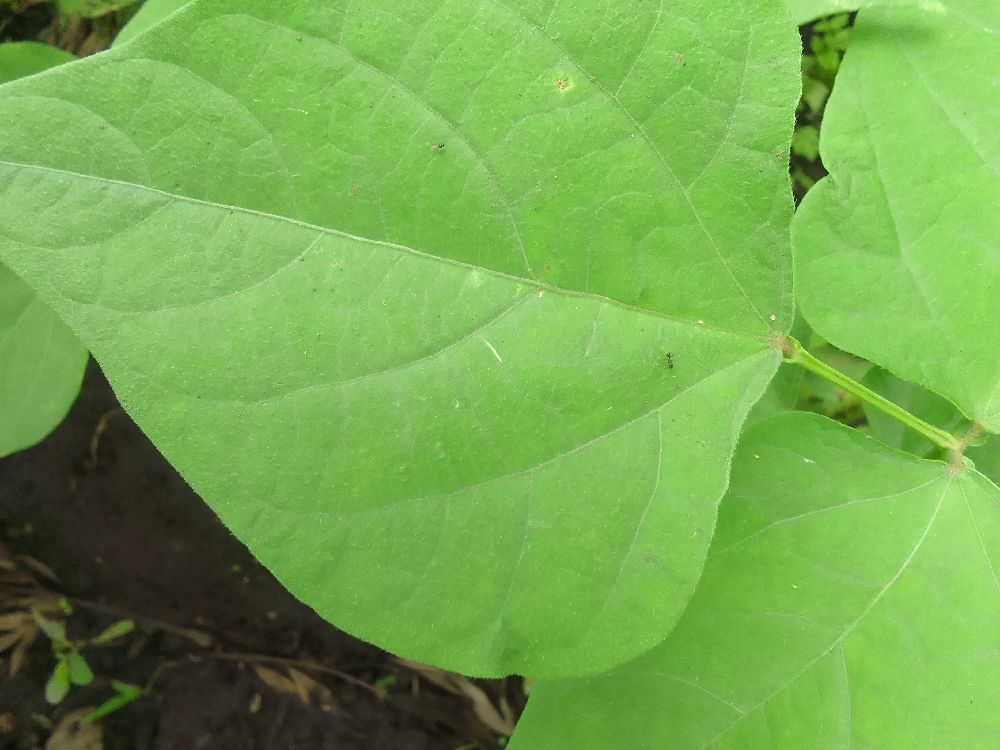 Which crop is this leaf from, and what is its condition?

common bean, healthy
